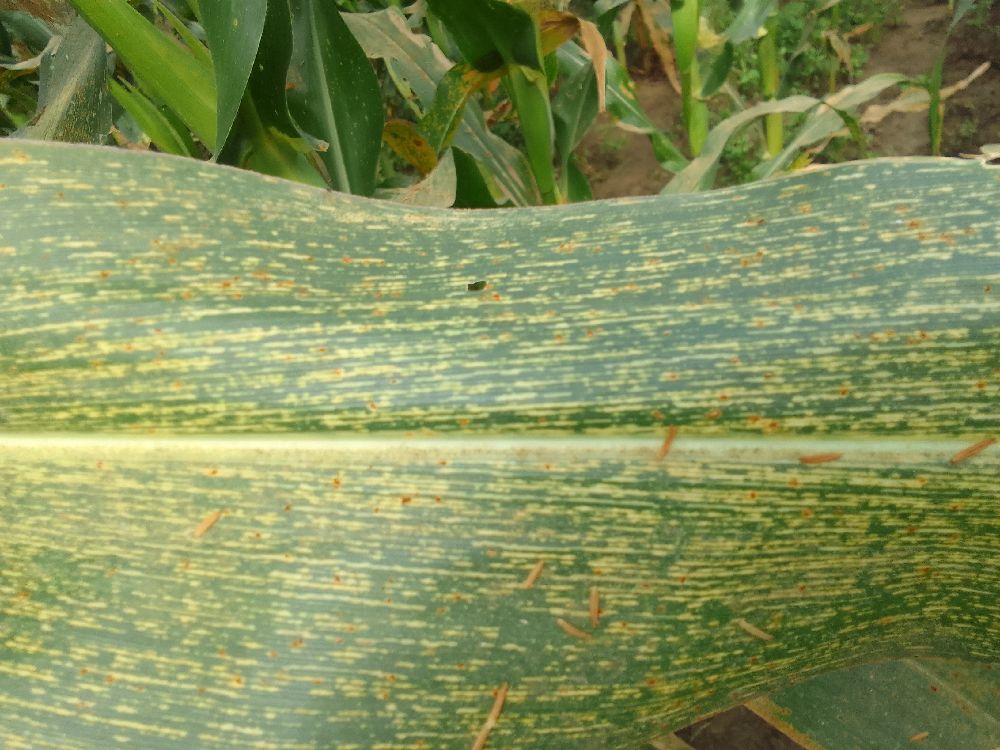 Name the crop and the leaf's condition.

maize, maize streak virus
